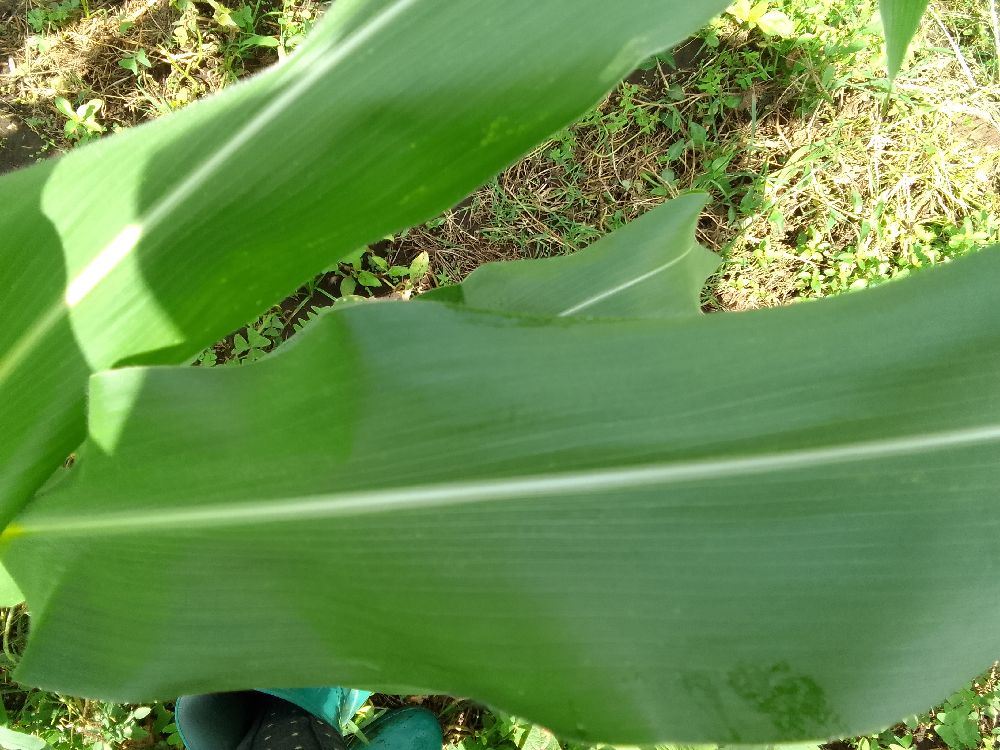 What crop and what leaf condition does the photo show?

maize, healthy
